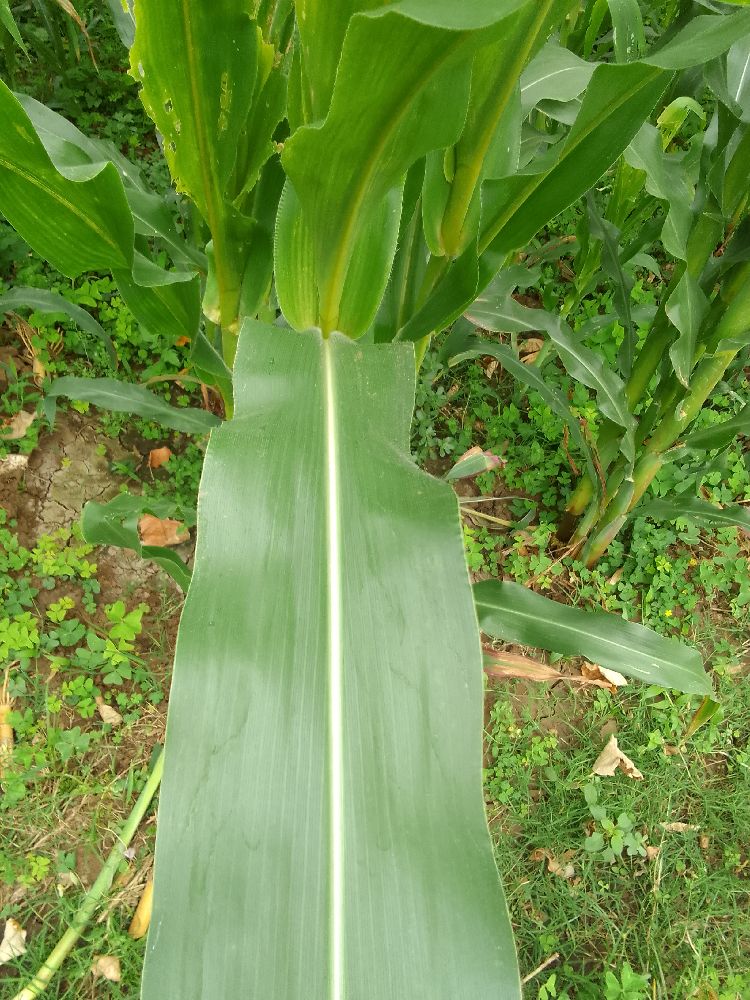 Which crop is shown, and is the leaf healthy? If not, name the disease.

maize, healthy
